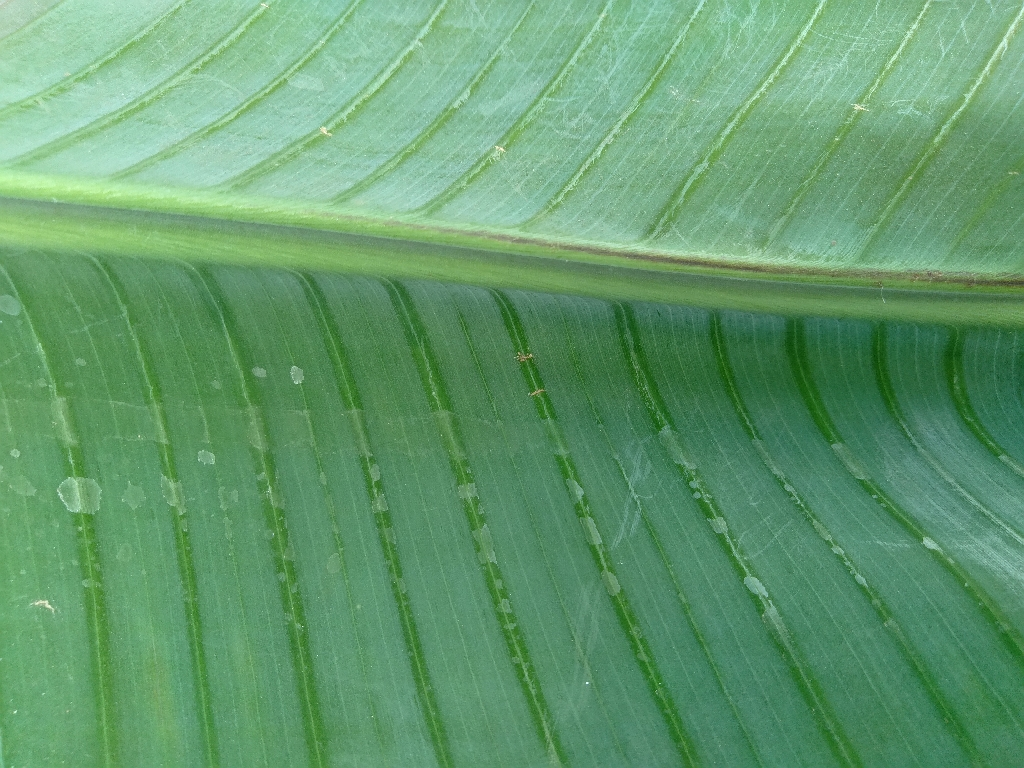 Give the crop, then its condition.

banana, healthy
